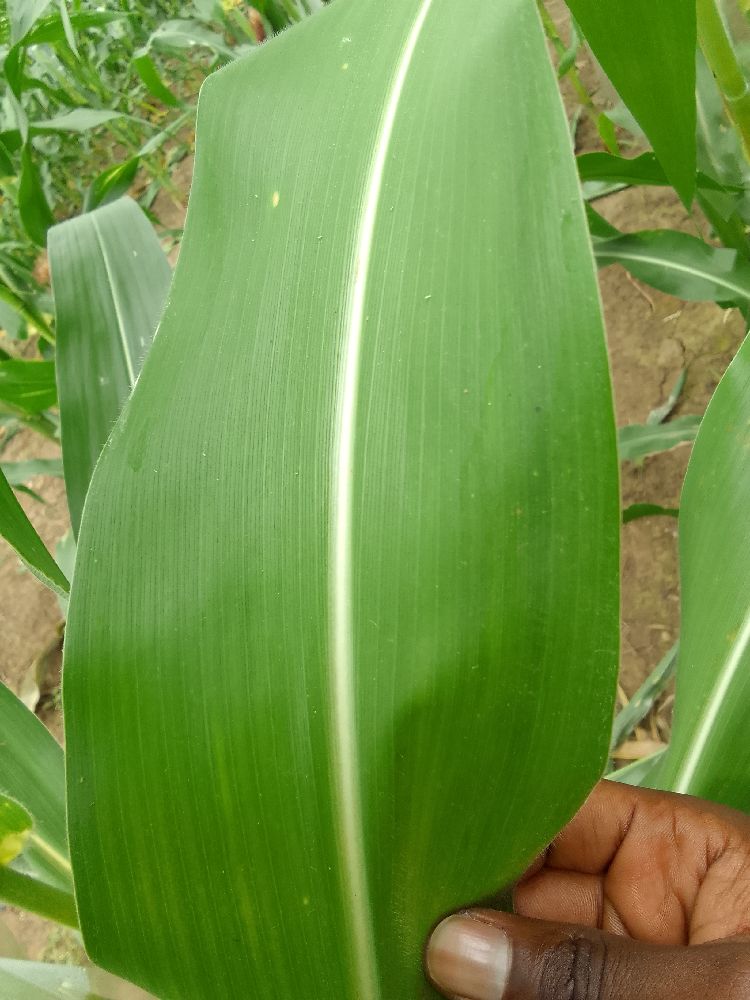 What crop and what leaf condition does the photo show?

maize, healthy
